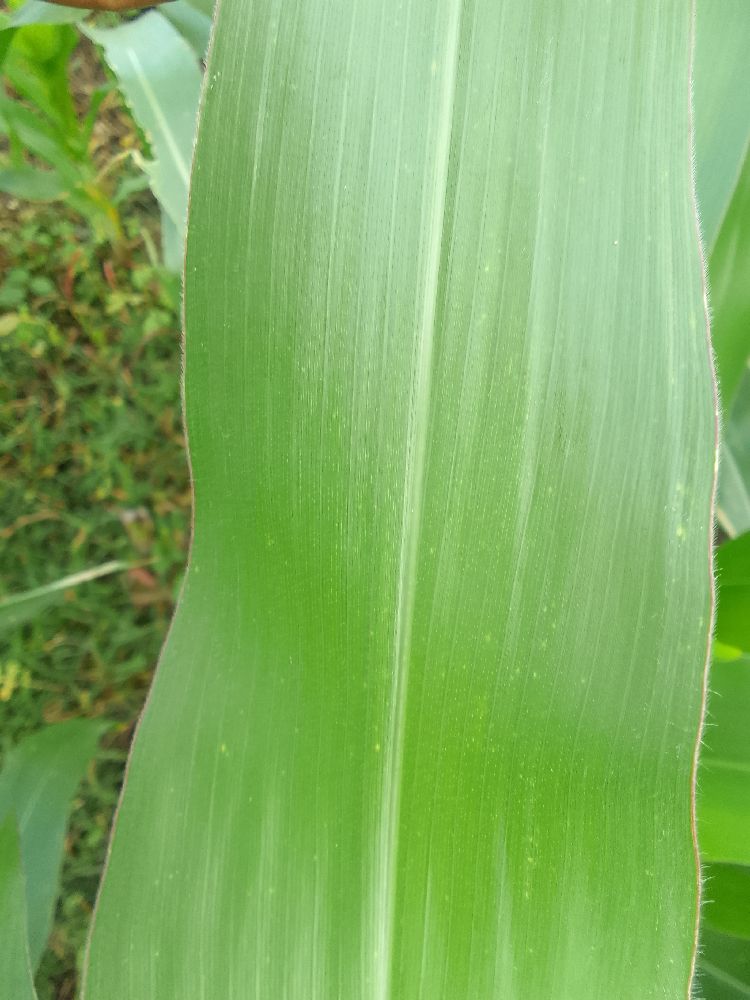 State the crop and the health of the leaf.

maize, healthy
